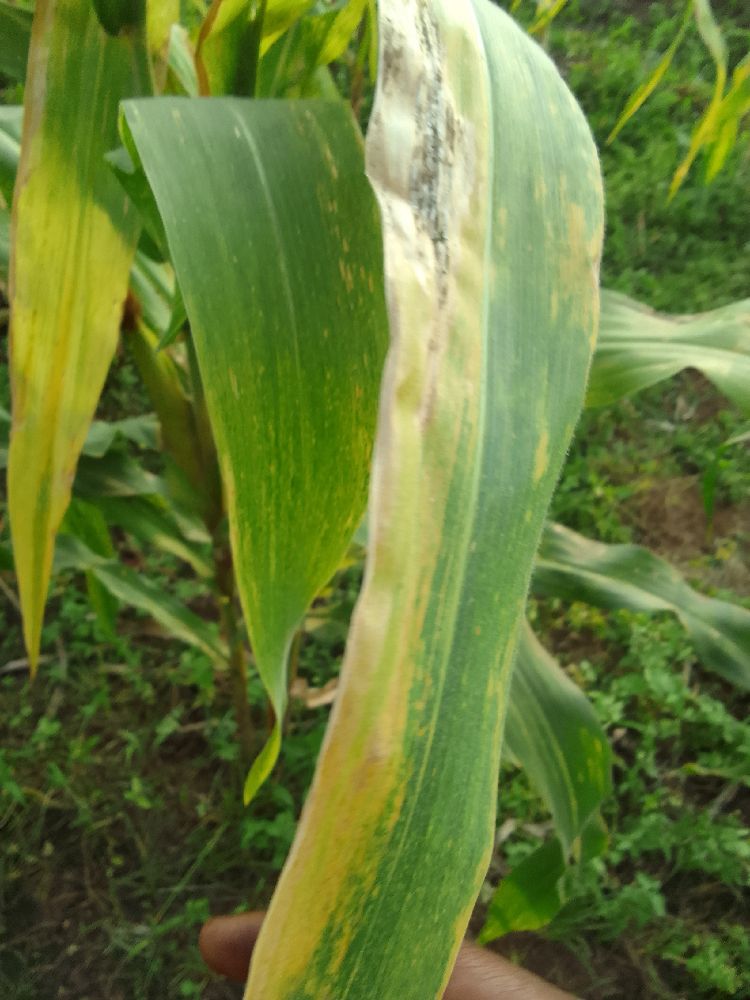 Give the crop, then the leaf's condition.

maize, maize lethal necrosis
